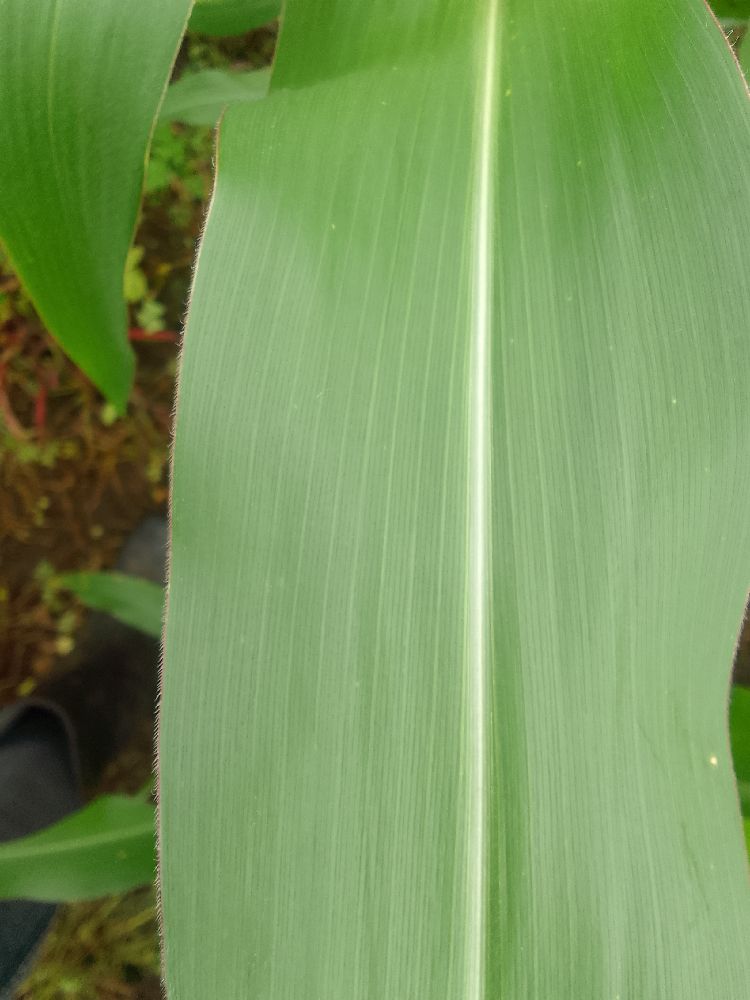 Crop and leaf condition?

maize, healthy
